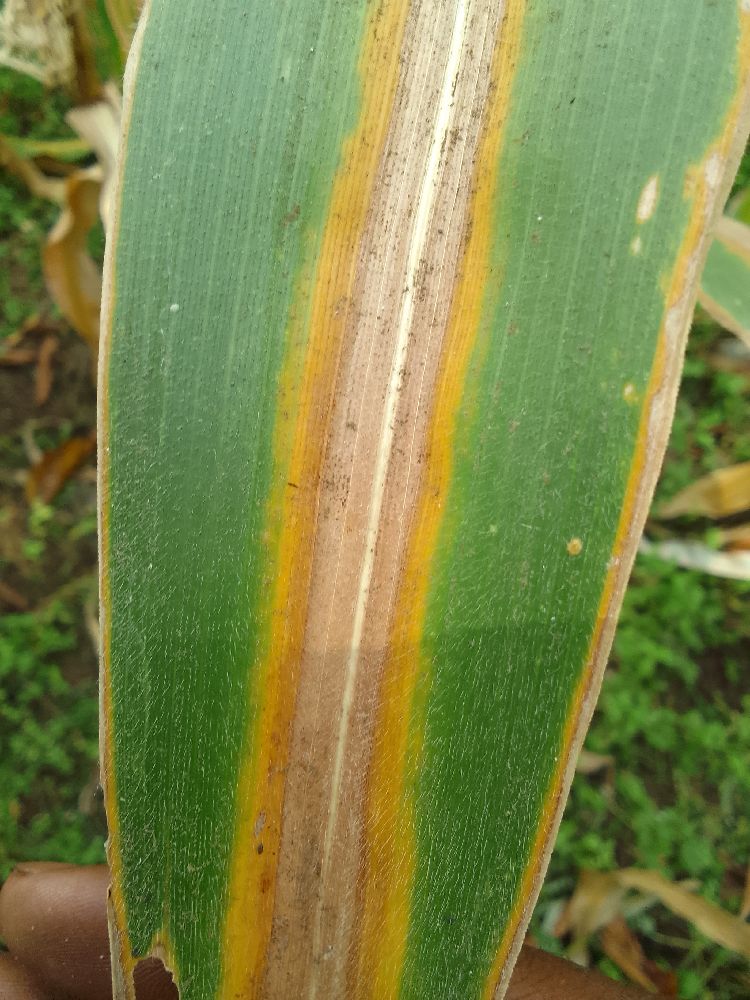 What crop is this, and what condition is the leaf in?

maize, maize lethal necrosis
